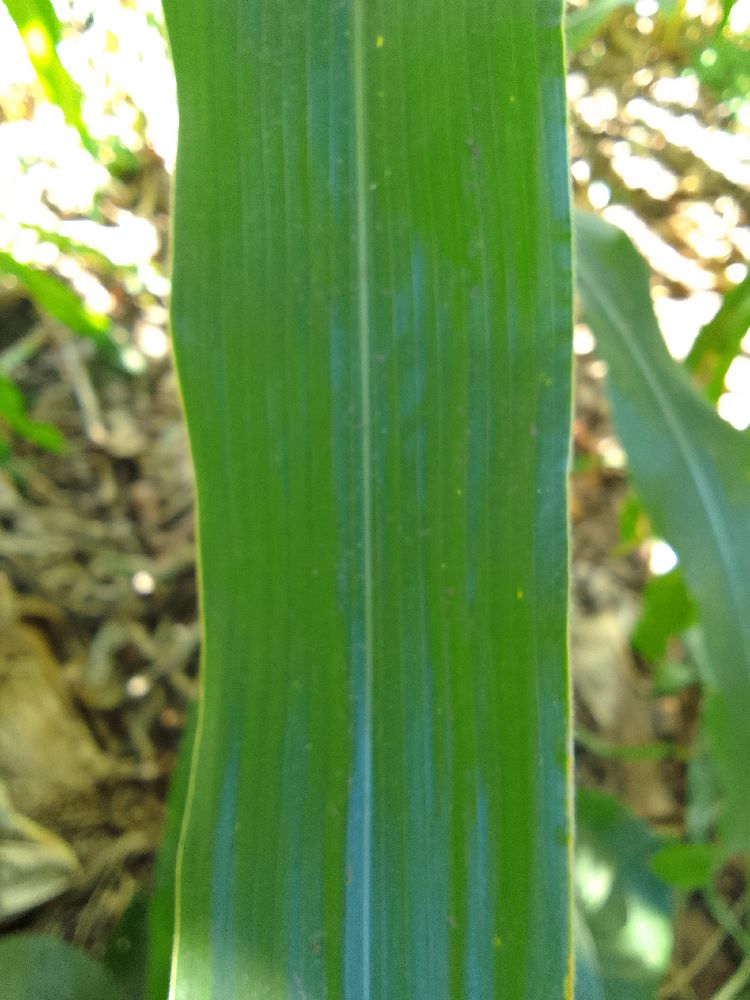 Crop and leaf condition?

maize, healthy
